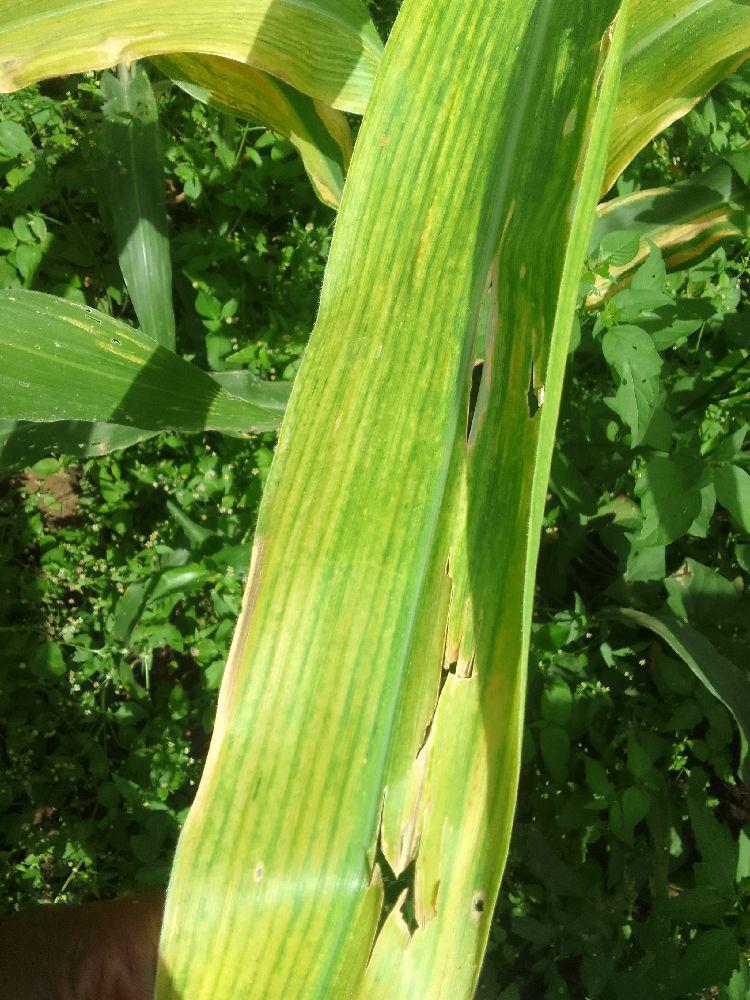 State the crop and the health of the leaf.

maize, maize lethal necrosis
